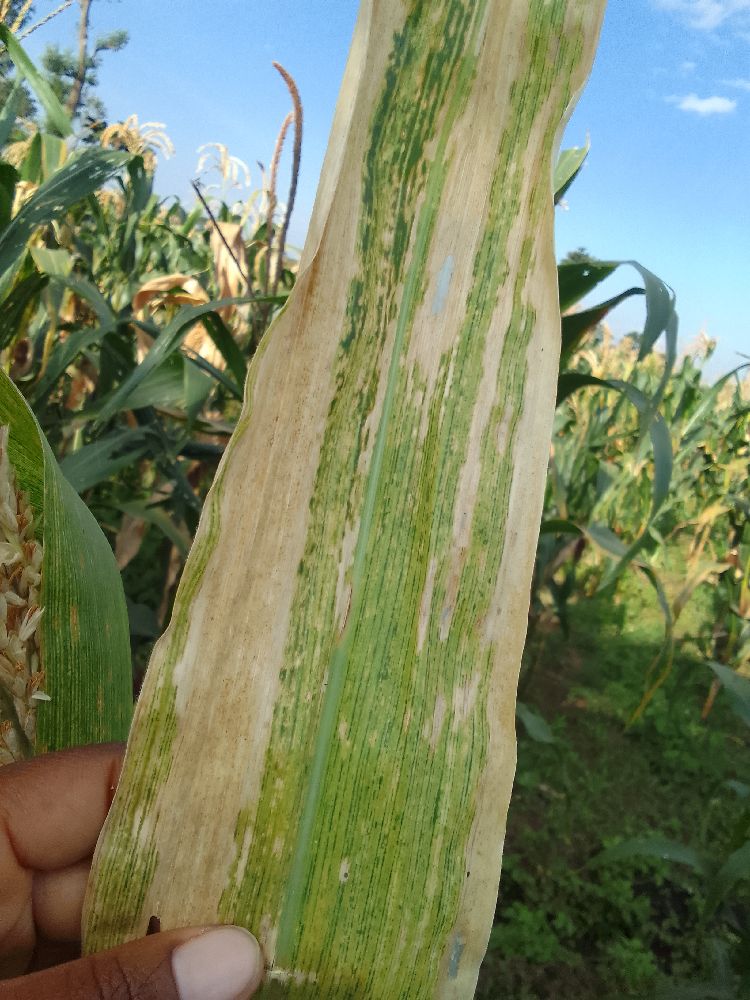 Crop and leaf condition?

maize, maize lethal necrosis
